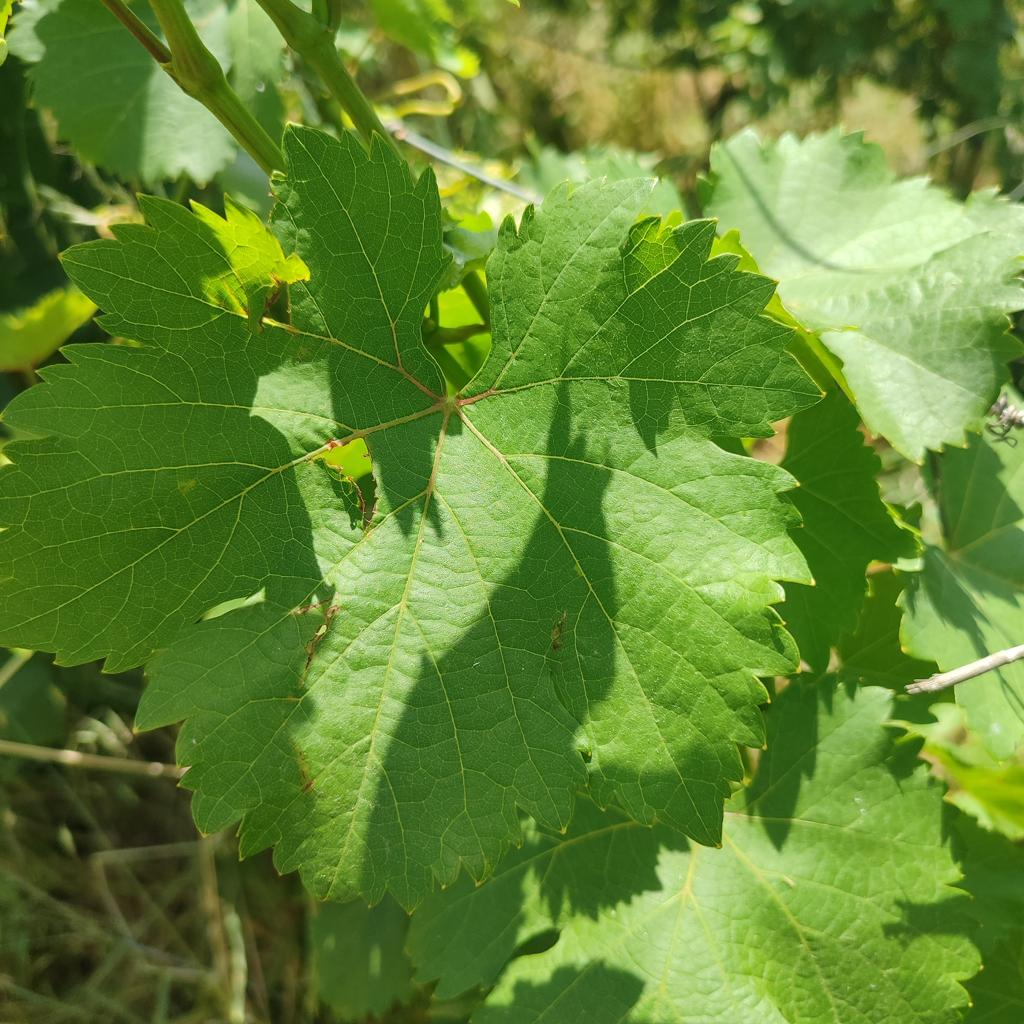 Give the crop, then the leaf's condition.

grapevine, healthy
